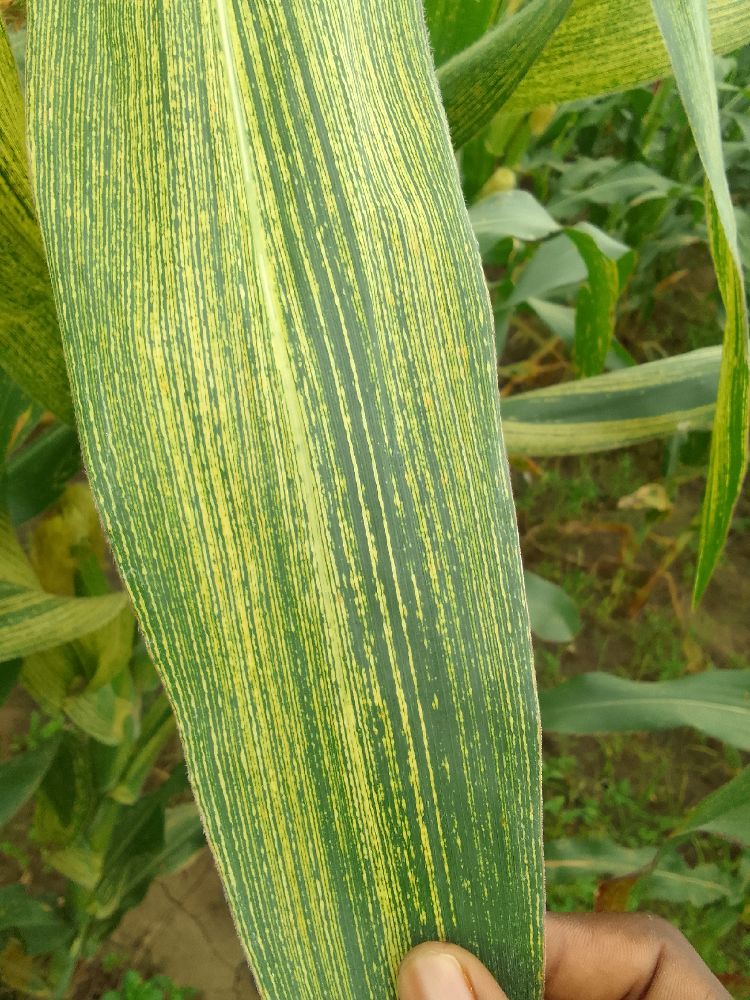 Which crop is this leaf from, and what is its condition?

maize, maize streak virus
